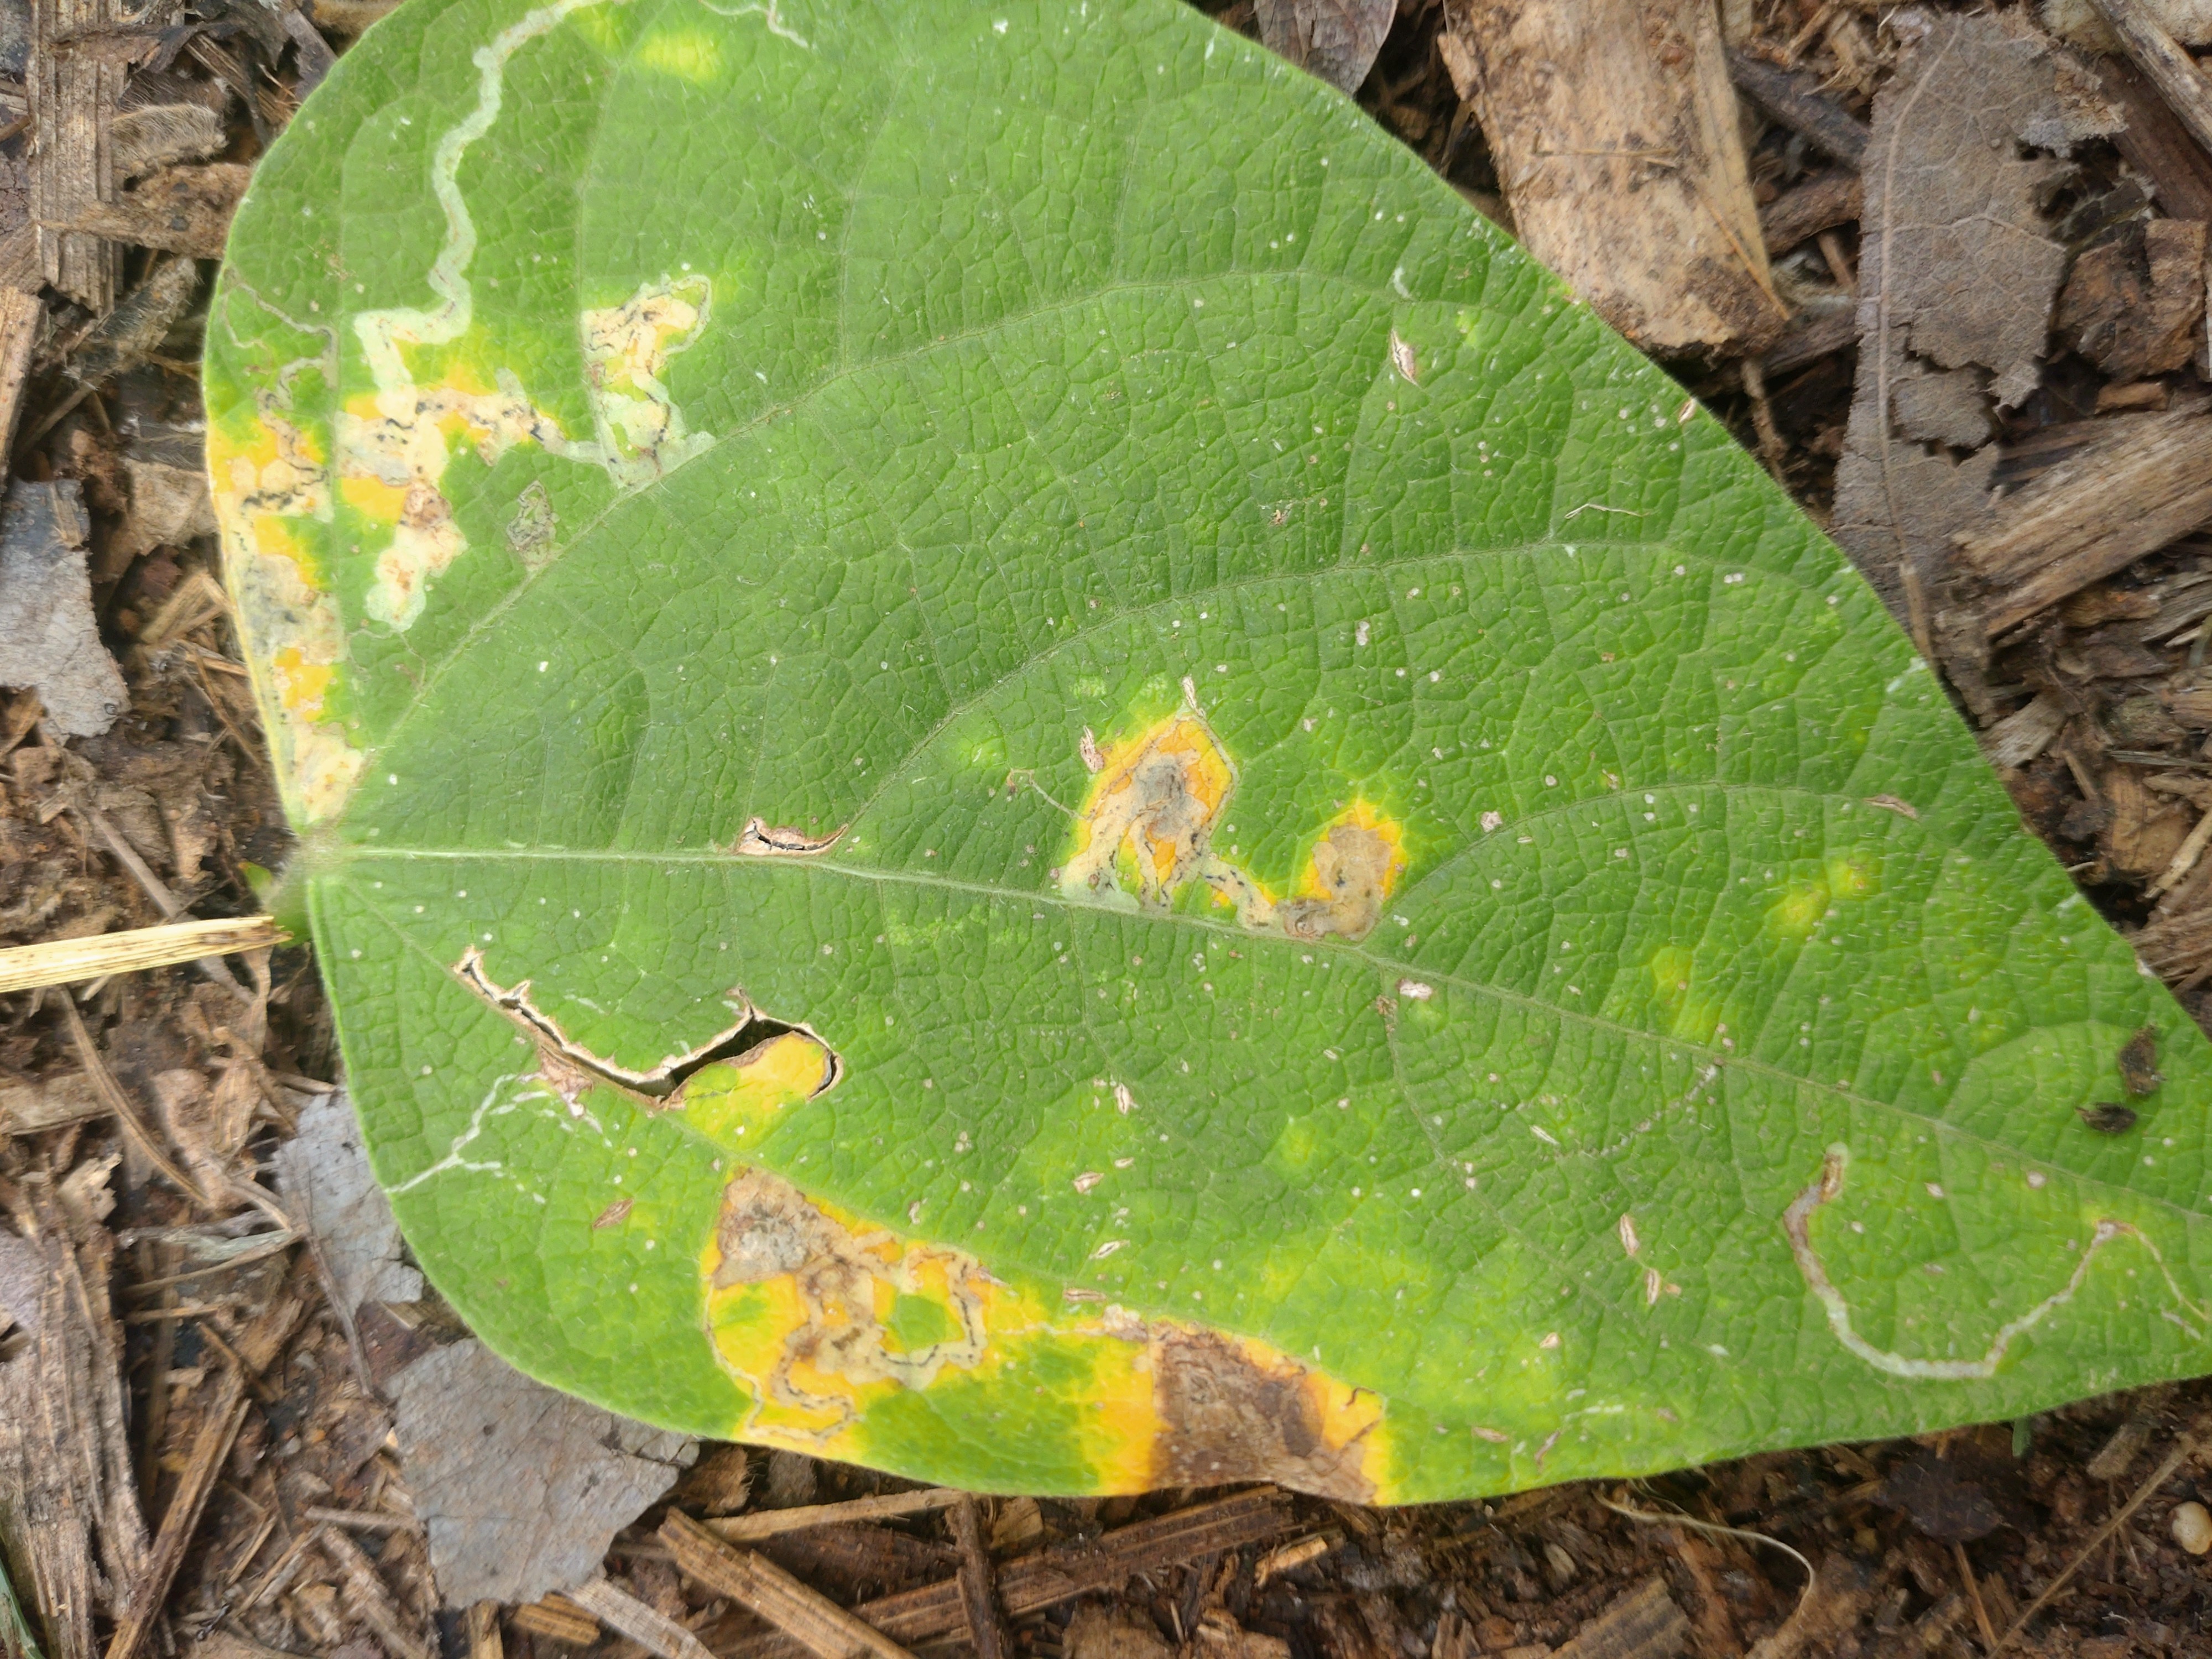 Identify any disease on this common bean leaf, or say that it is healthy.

rust
